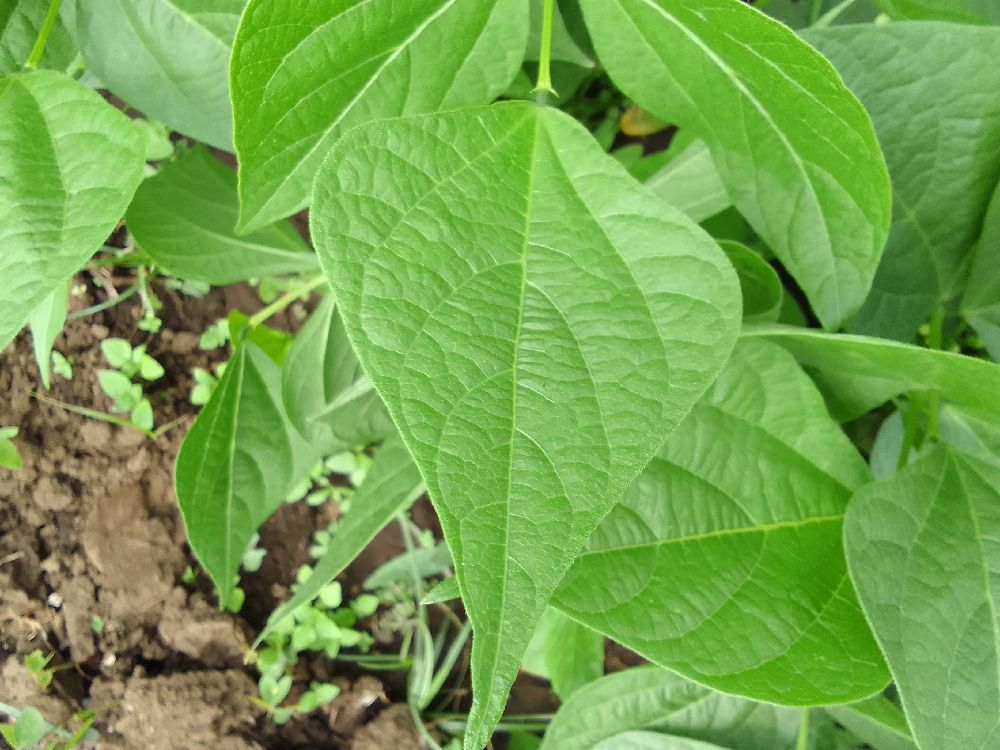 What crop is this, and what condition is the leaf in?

common bean, healthy
